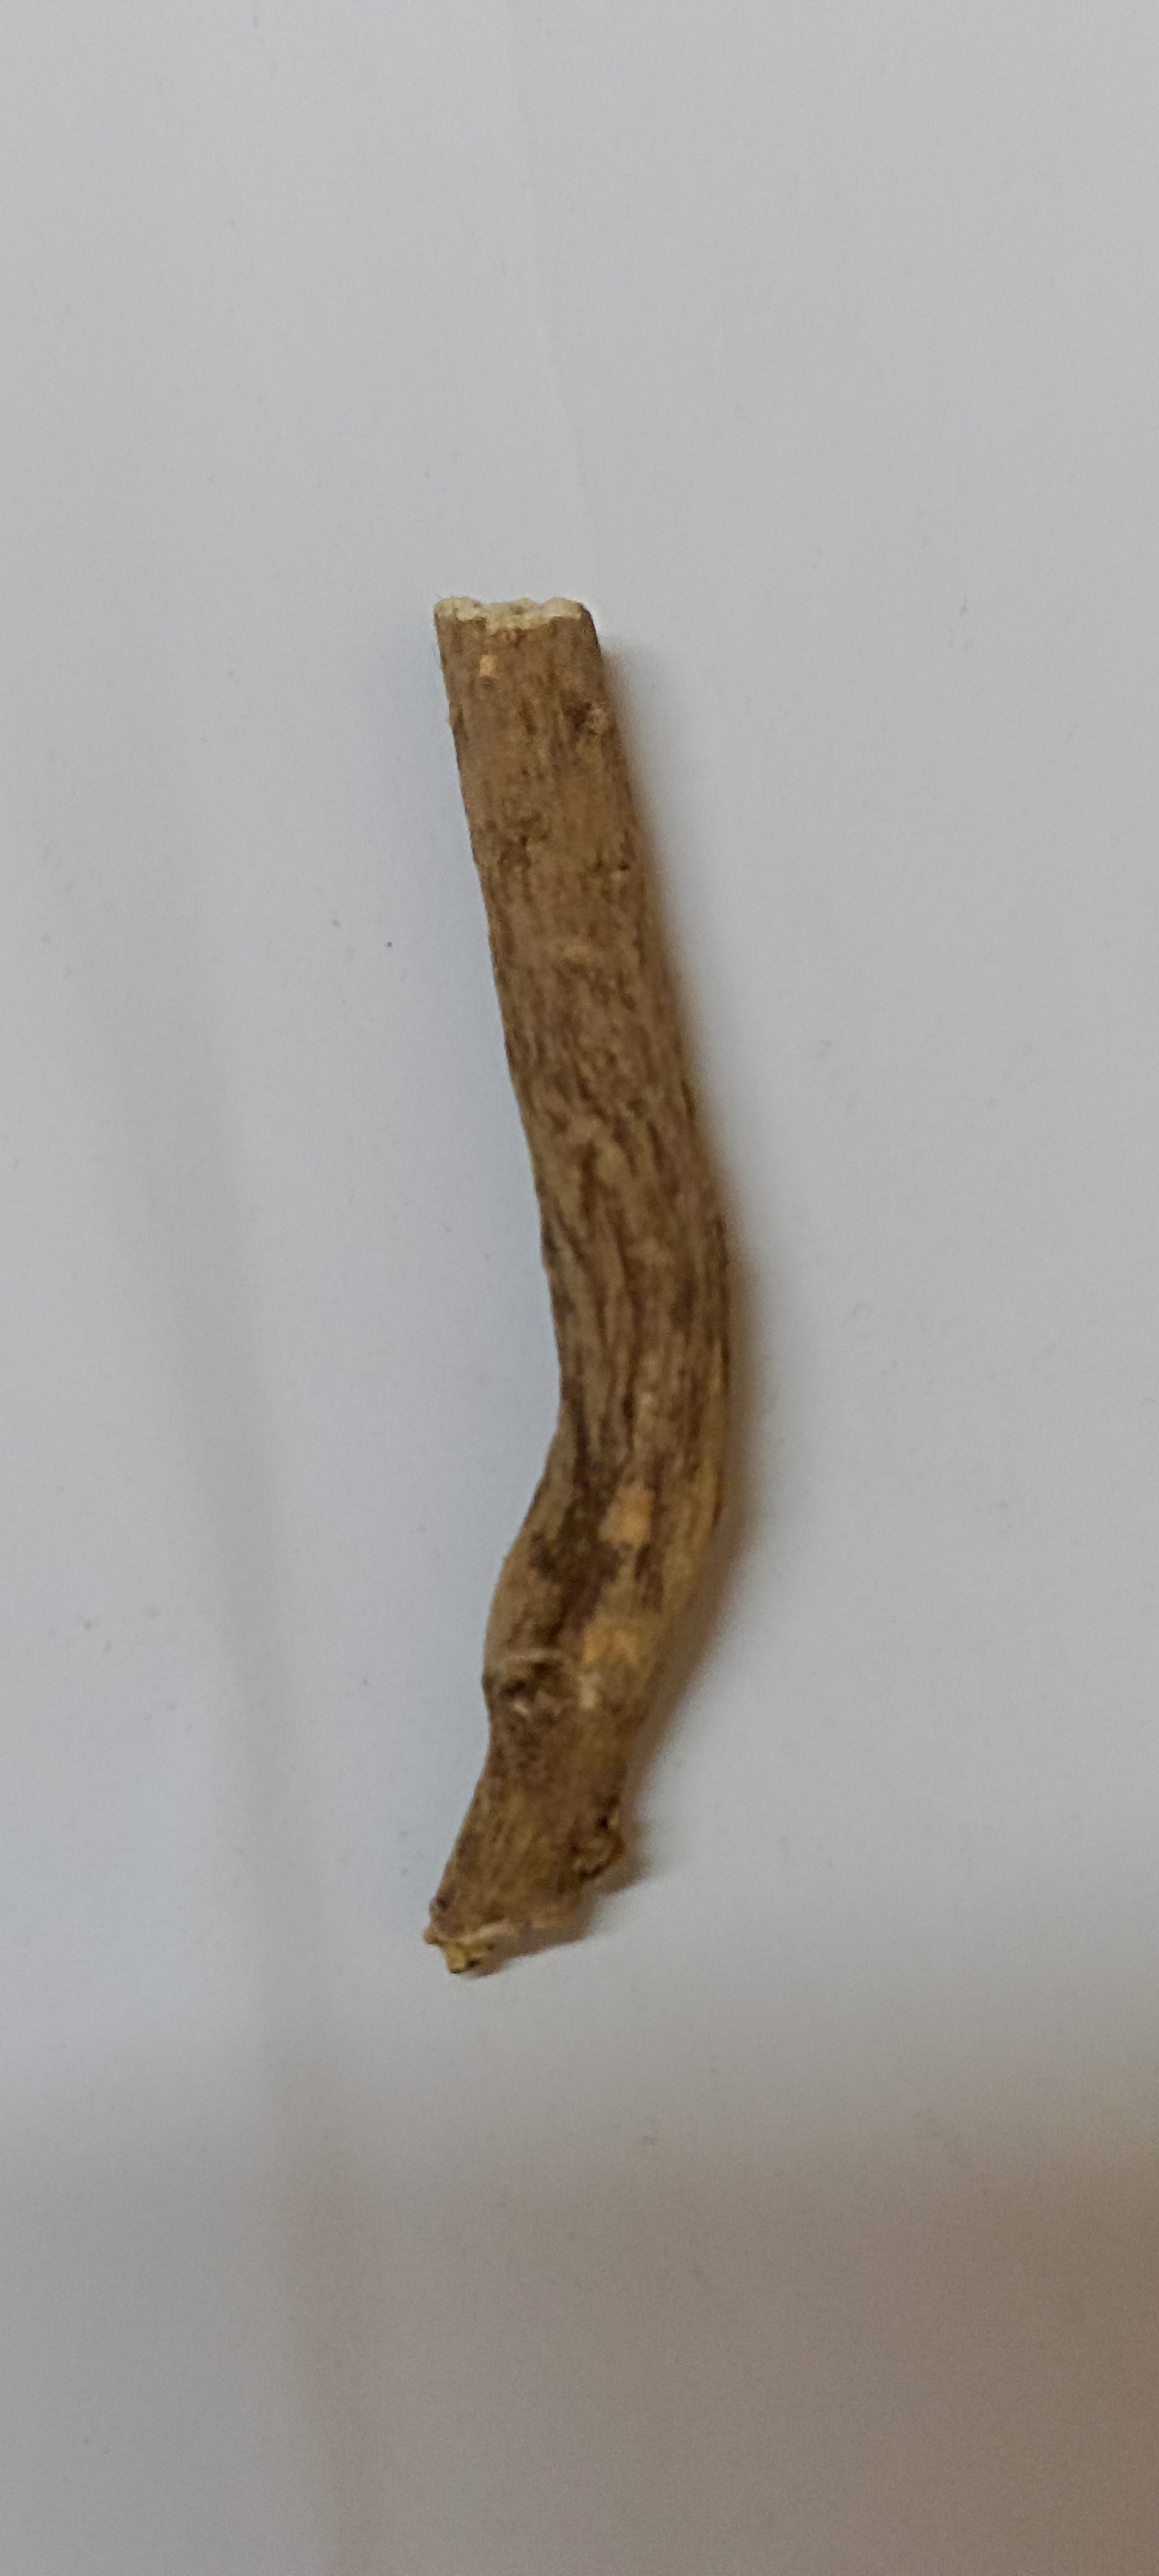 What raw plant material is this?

ashwagandha
